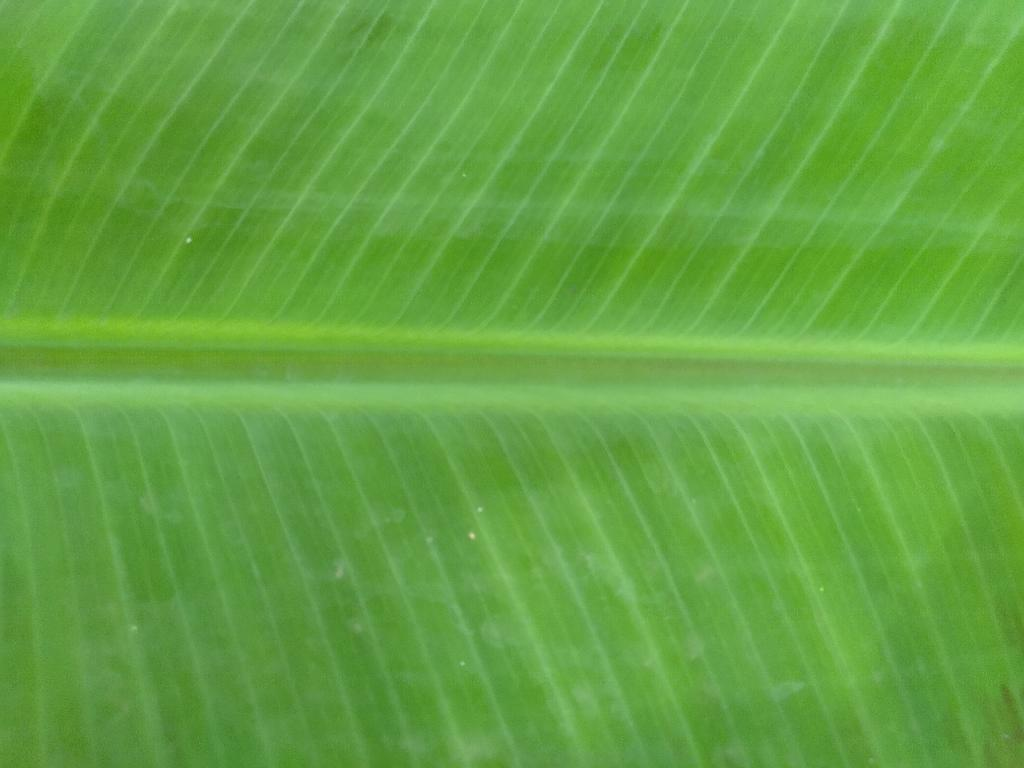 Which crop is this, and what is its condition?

banana, healthy
